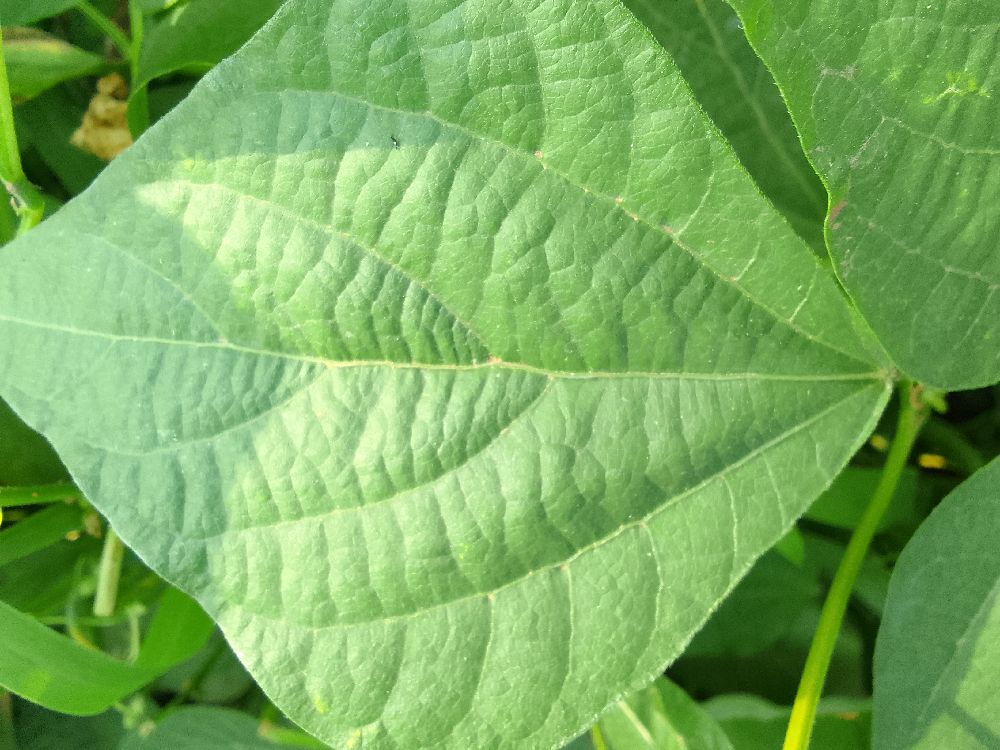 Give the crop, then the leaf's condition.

common bean, healthy
